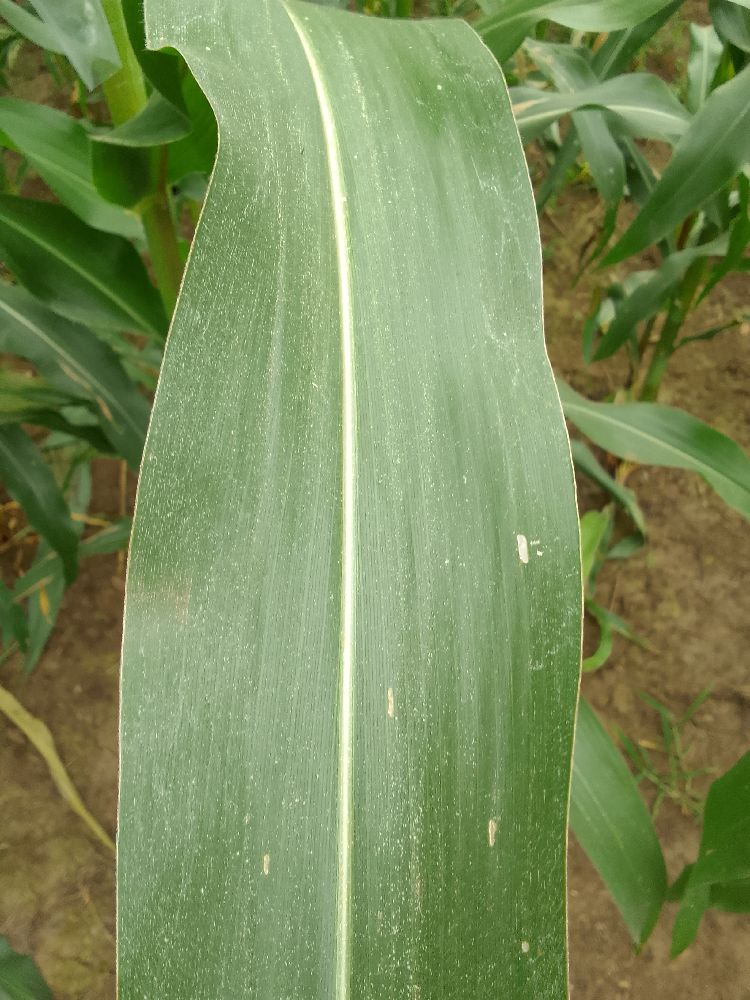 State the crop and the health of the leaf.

maize, healthy
